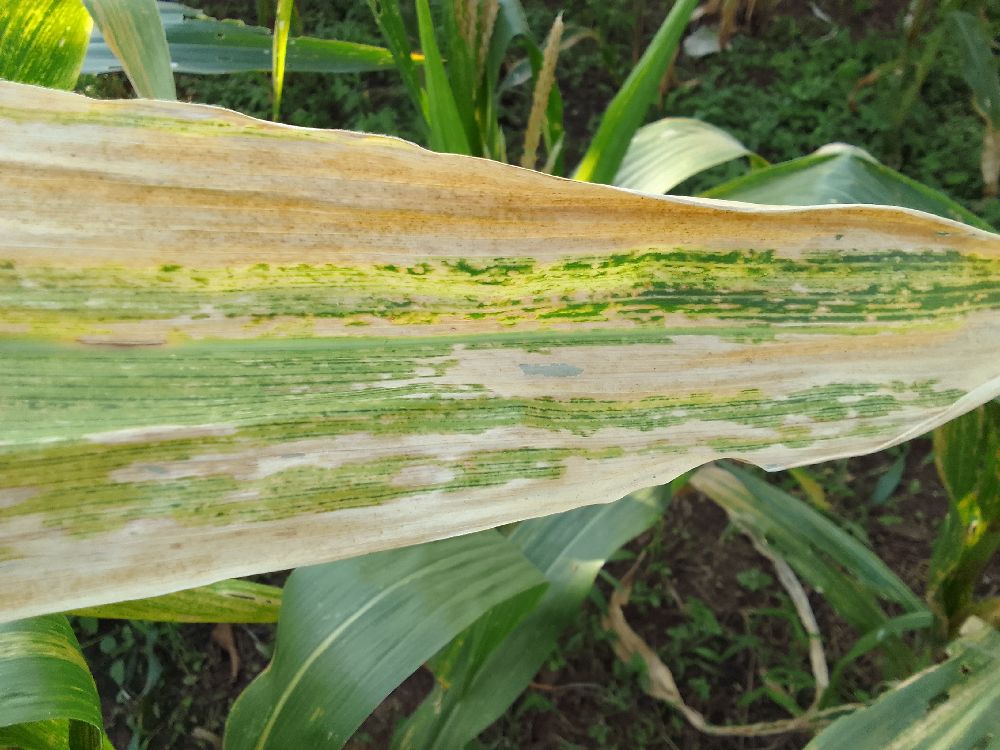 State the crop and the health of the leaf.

maize, maize lethal necrosis
